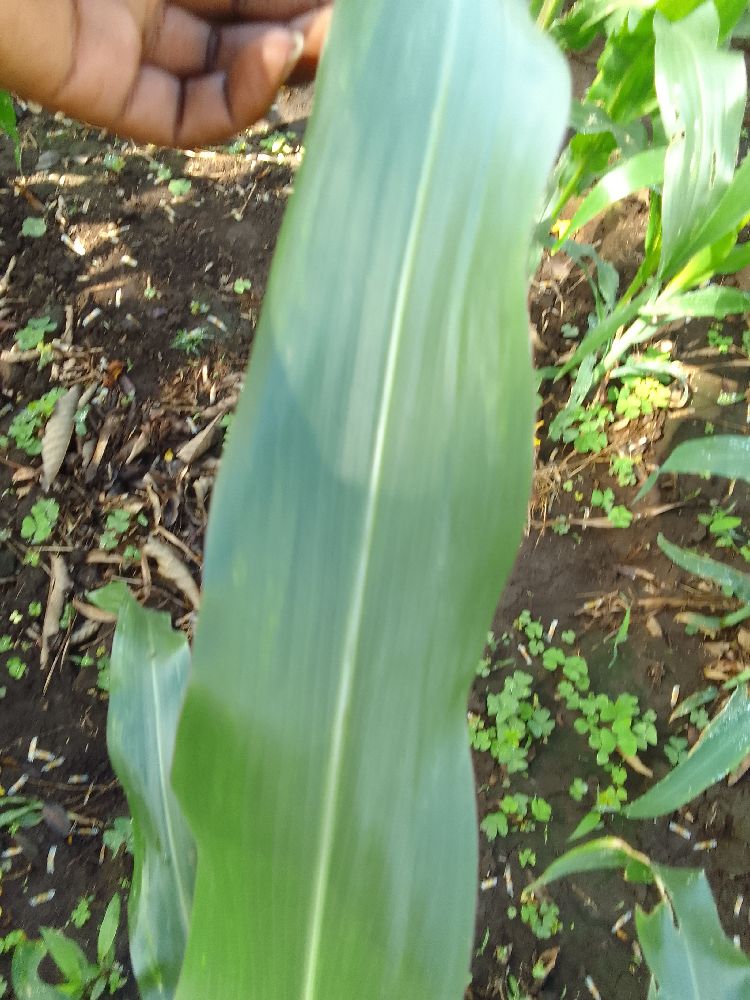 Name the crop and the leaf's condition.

maize, healthy
